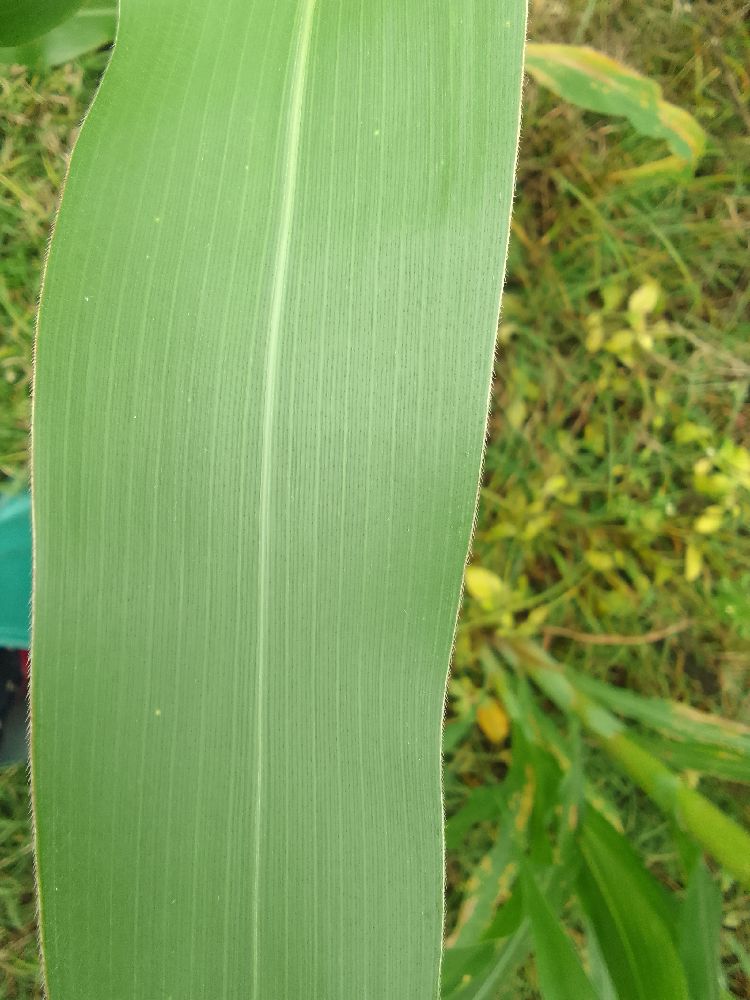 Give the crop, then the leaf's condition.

maize, healthy
